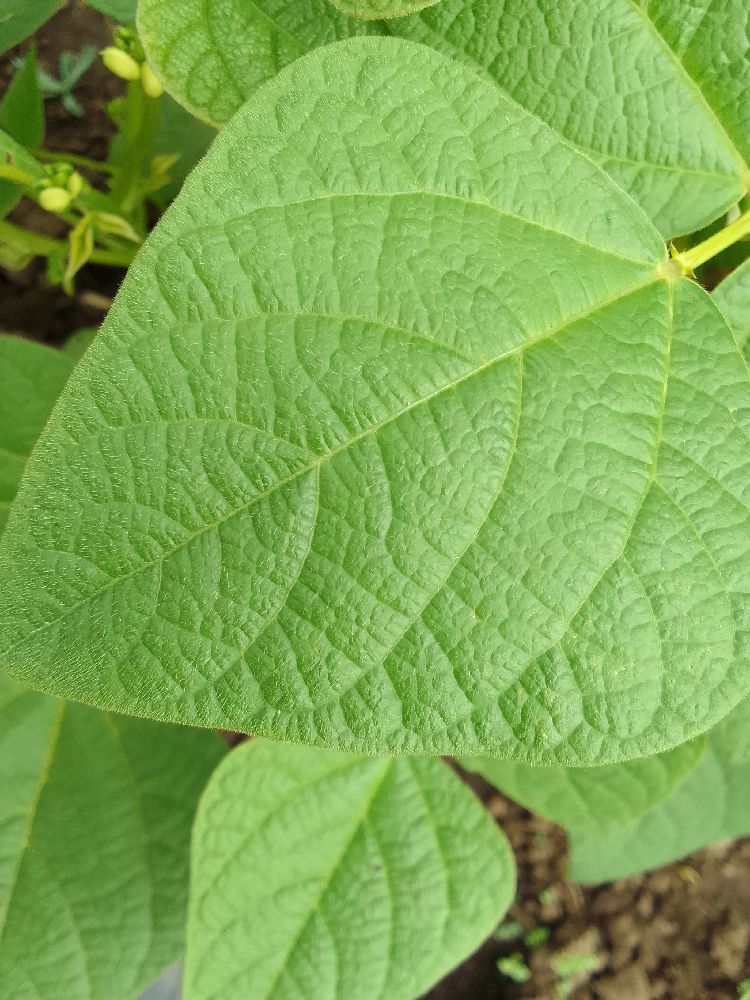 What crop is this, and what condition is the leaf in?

common bean, healthy
